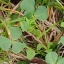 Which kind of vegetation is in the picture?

unstructured weed
